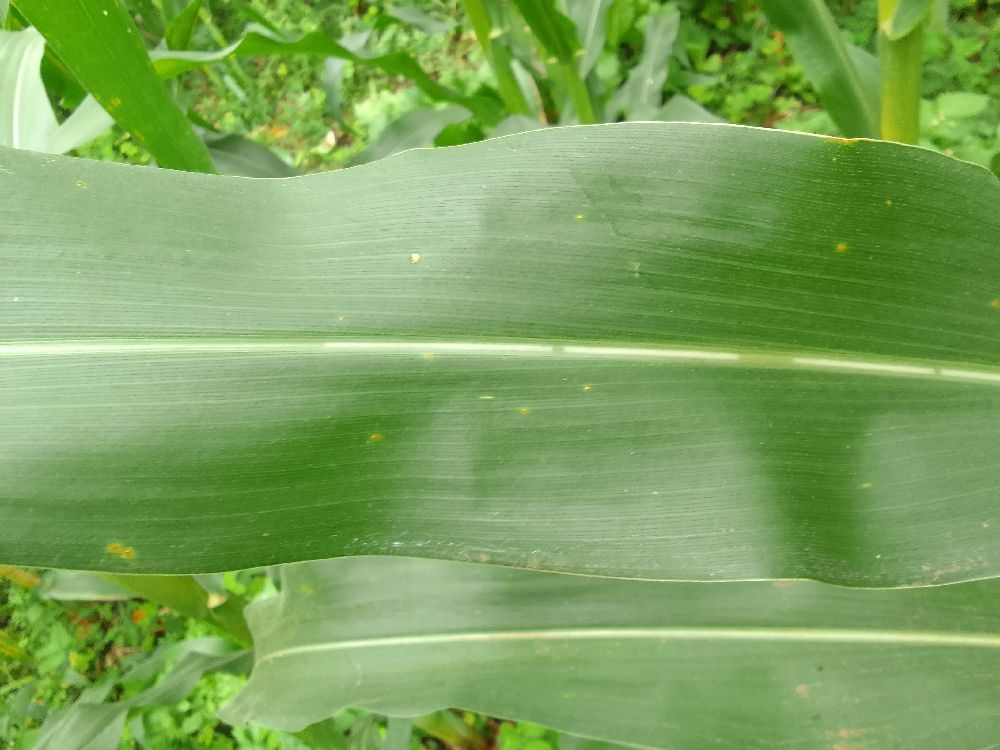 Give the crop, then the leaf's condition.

maize, healthy
